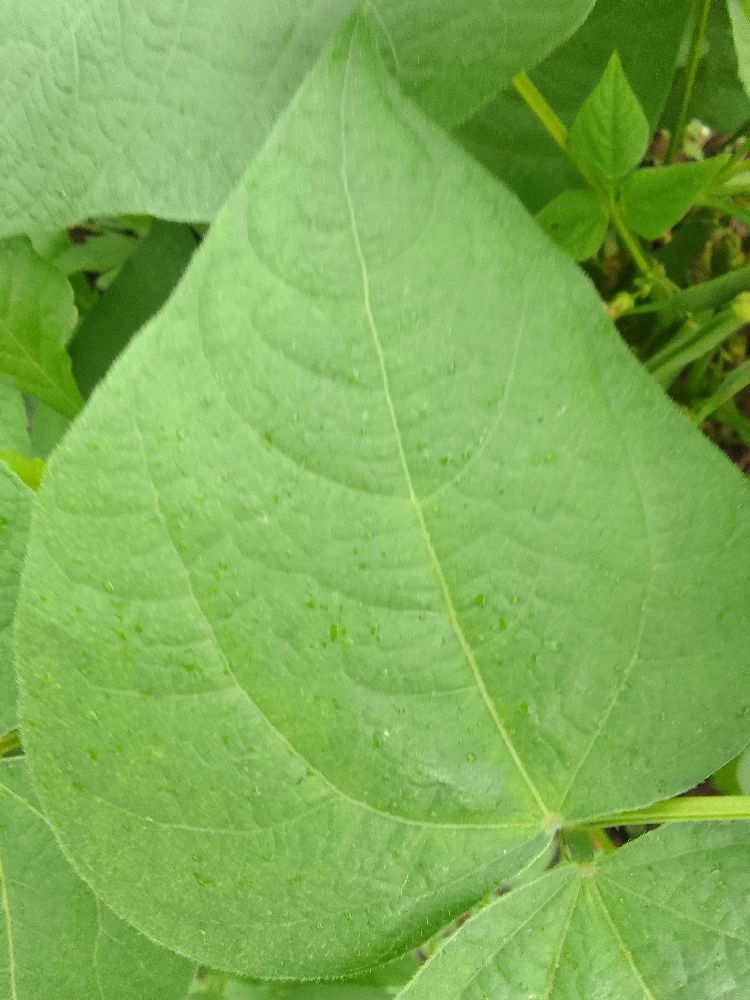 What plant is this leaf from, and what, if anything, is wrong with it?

common bean, healthy
